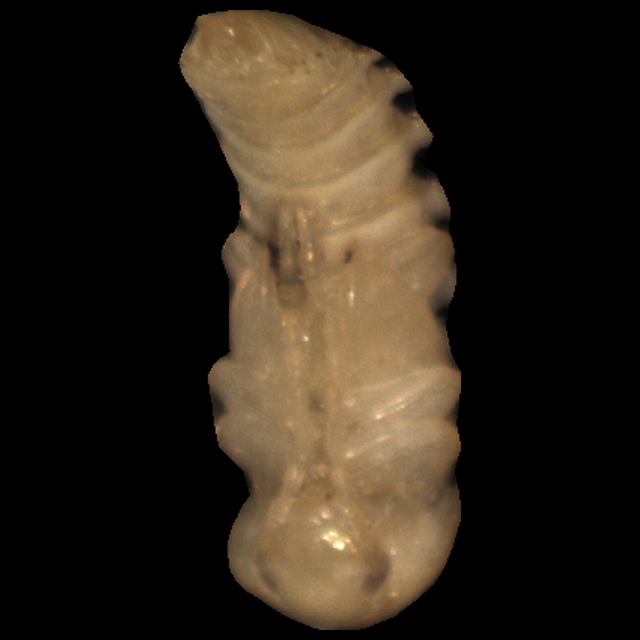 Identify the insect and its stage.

mealworm pupa
